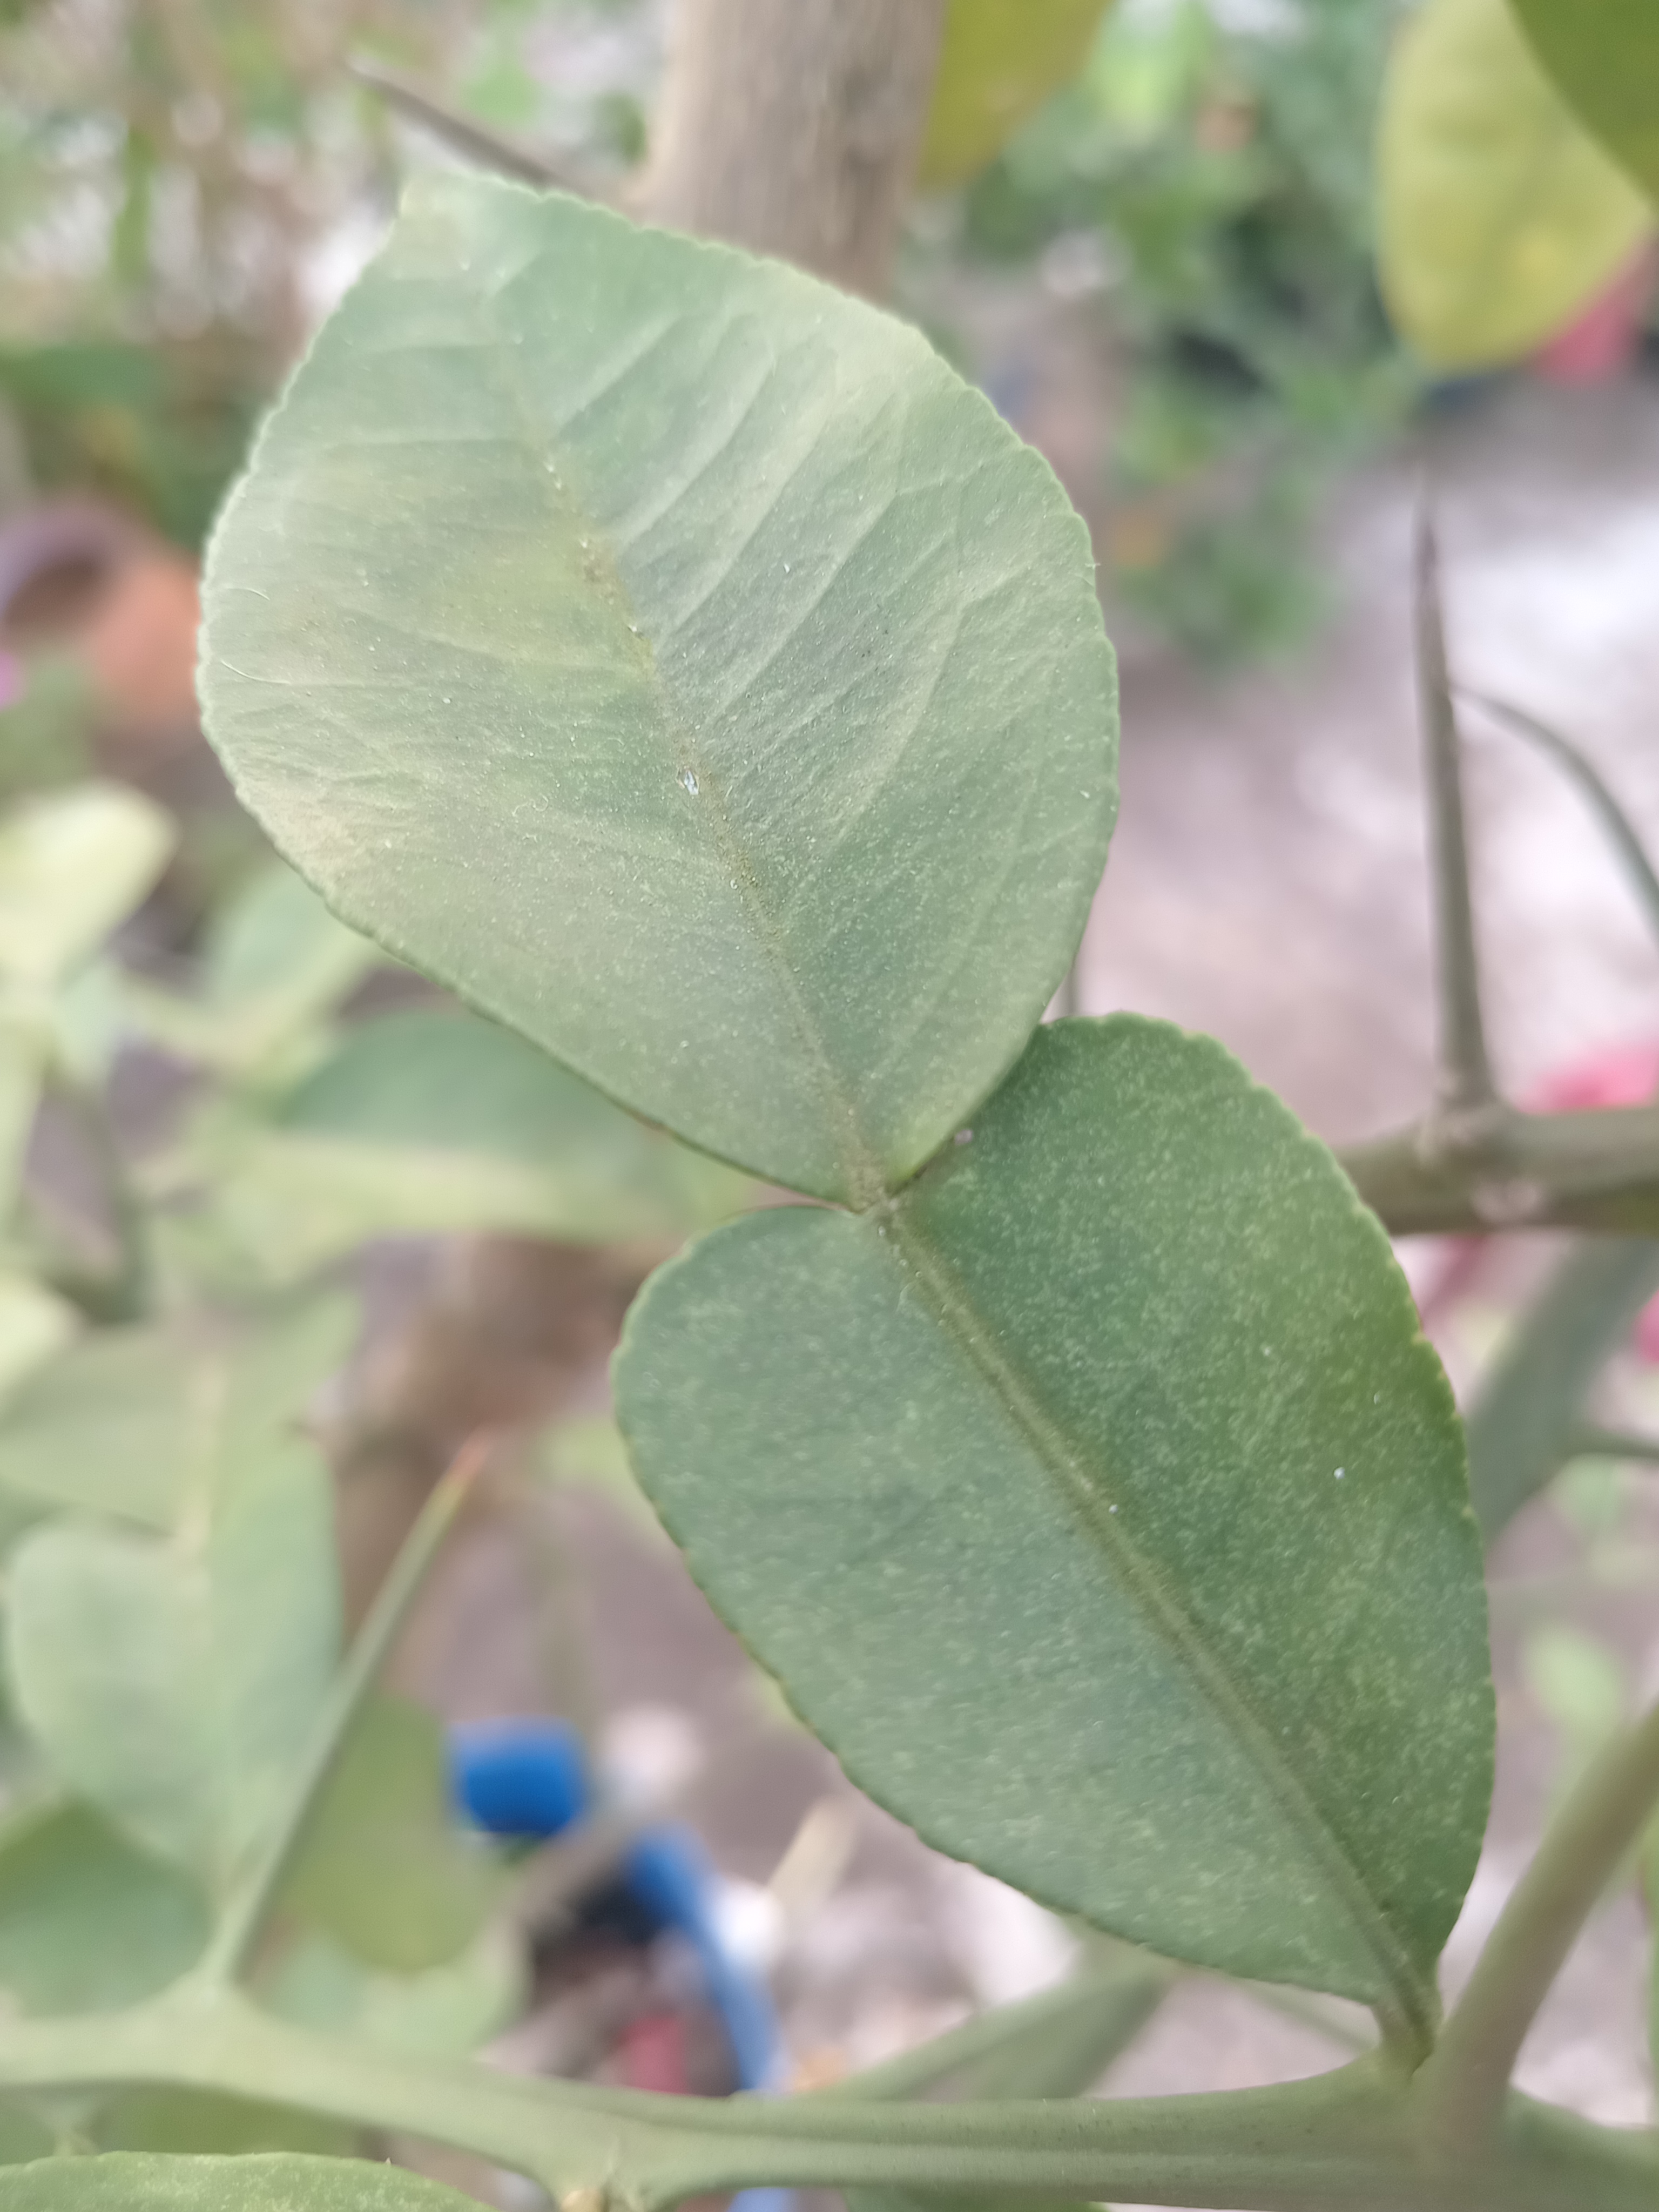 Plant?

lemon
